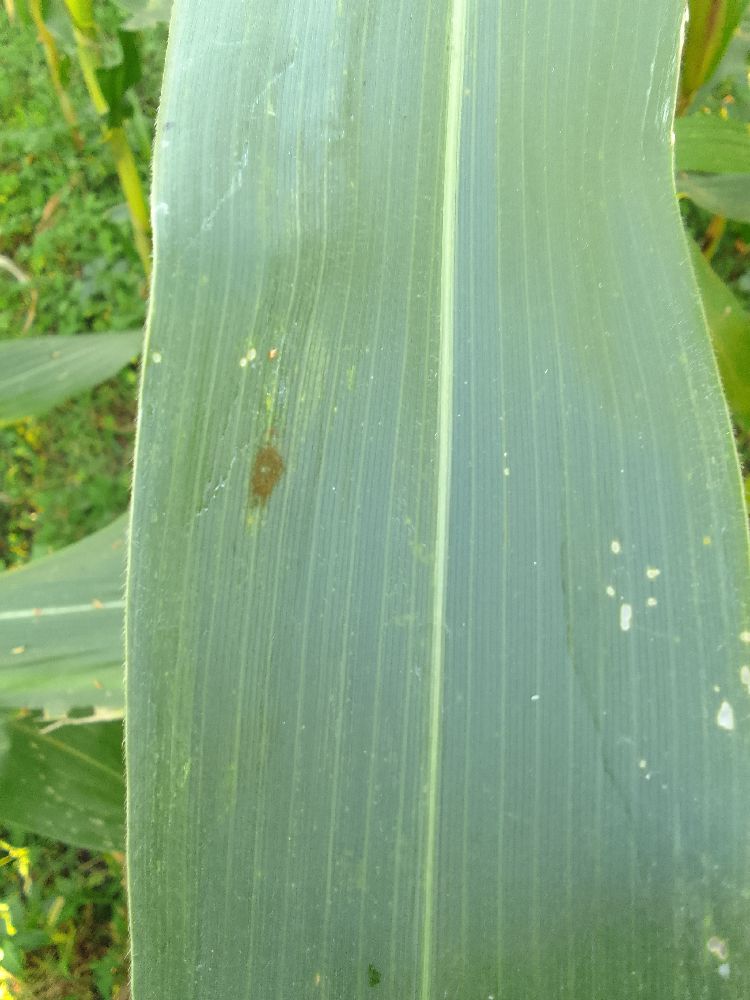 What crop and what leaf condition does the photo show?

maize, healthy
